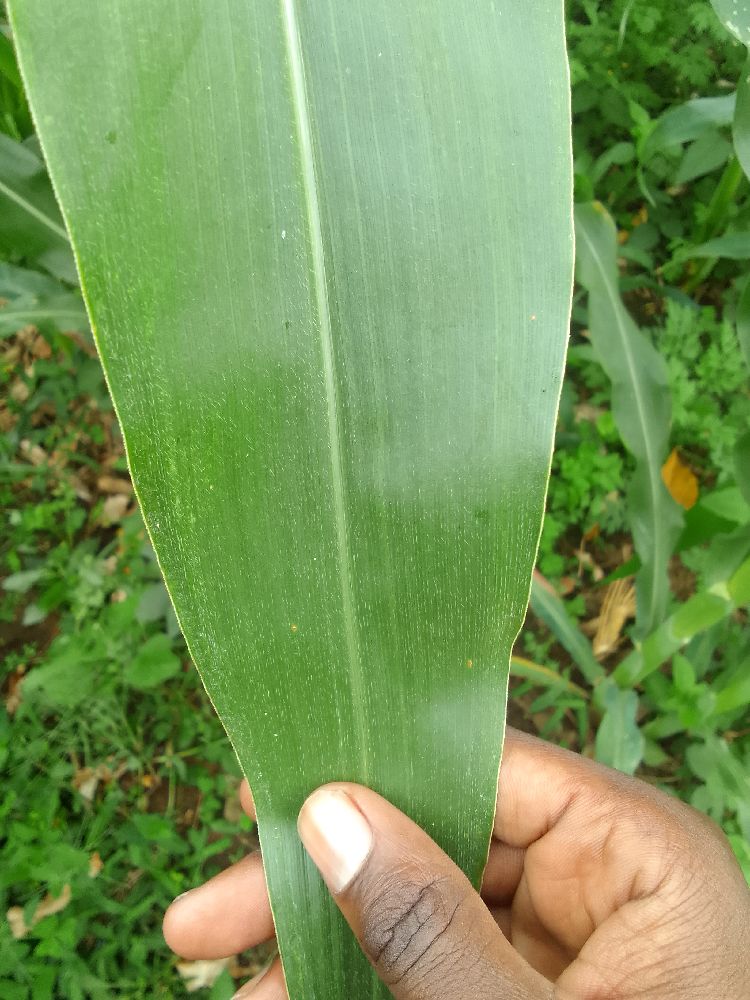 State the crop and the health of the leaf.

maize, healthy
